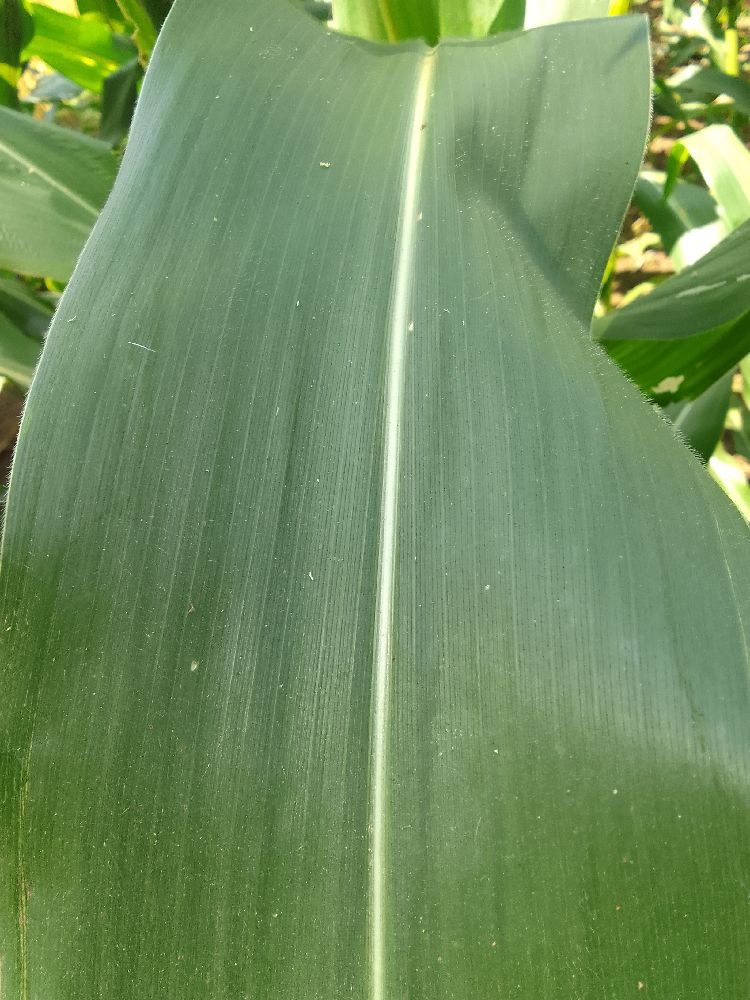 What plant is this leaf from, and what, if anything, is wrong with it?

maize, healthy
